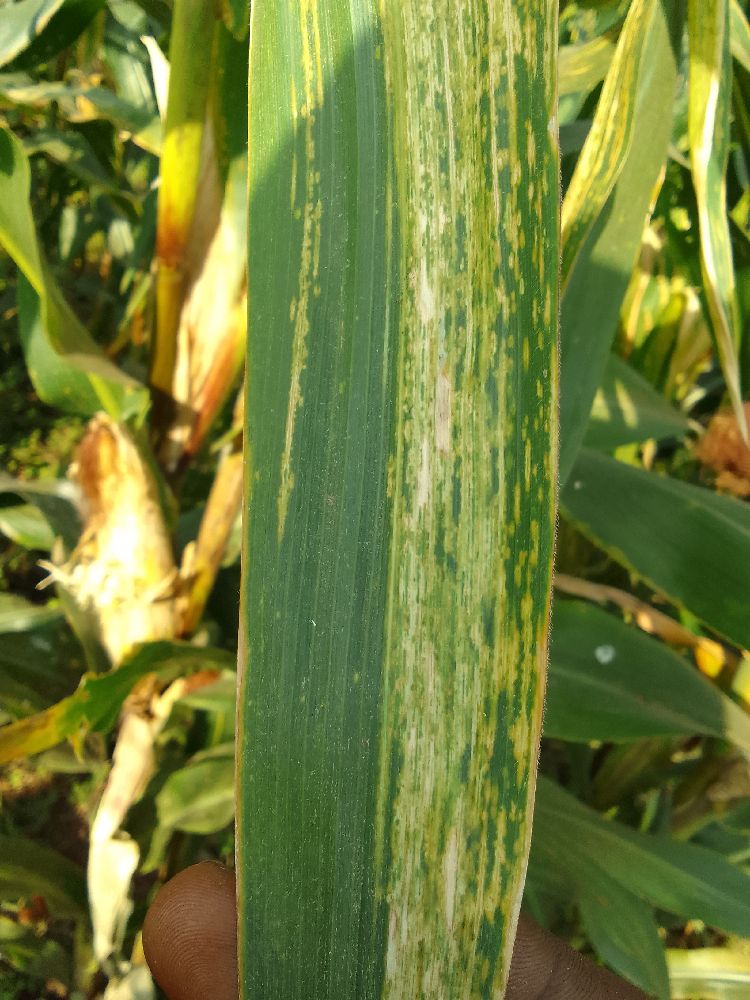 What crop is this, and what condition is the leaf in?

maize, maize lethal necrosis
